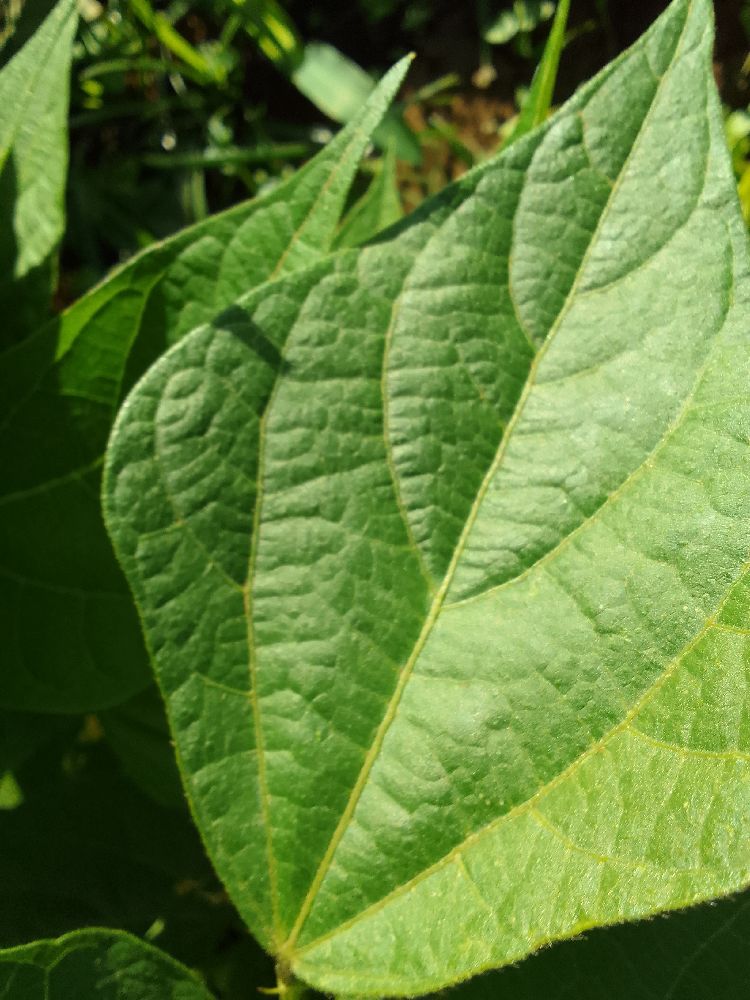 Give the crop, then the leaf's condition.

common bean, healthy
